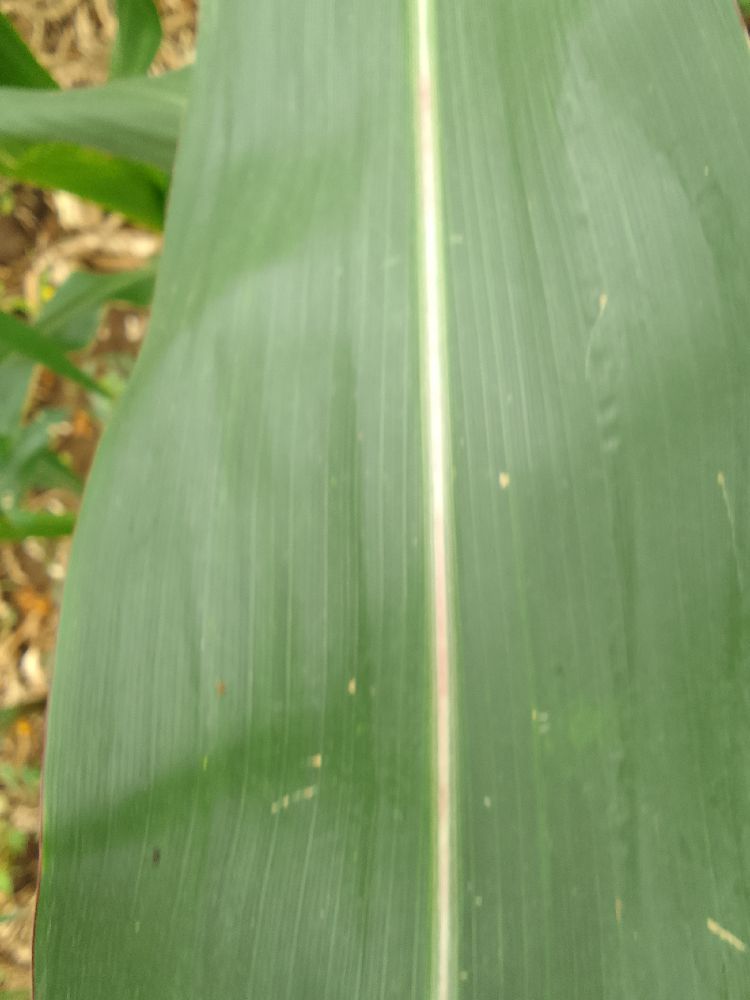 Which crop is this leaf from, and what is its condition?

maize, healthy
